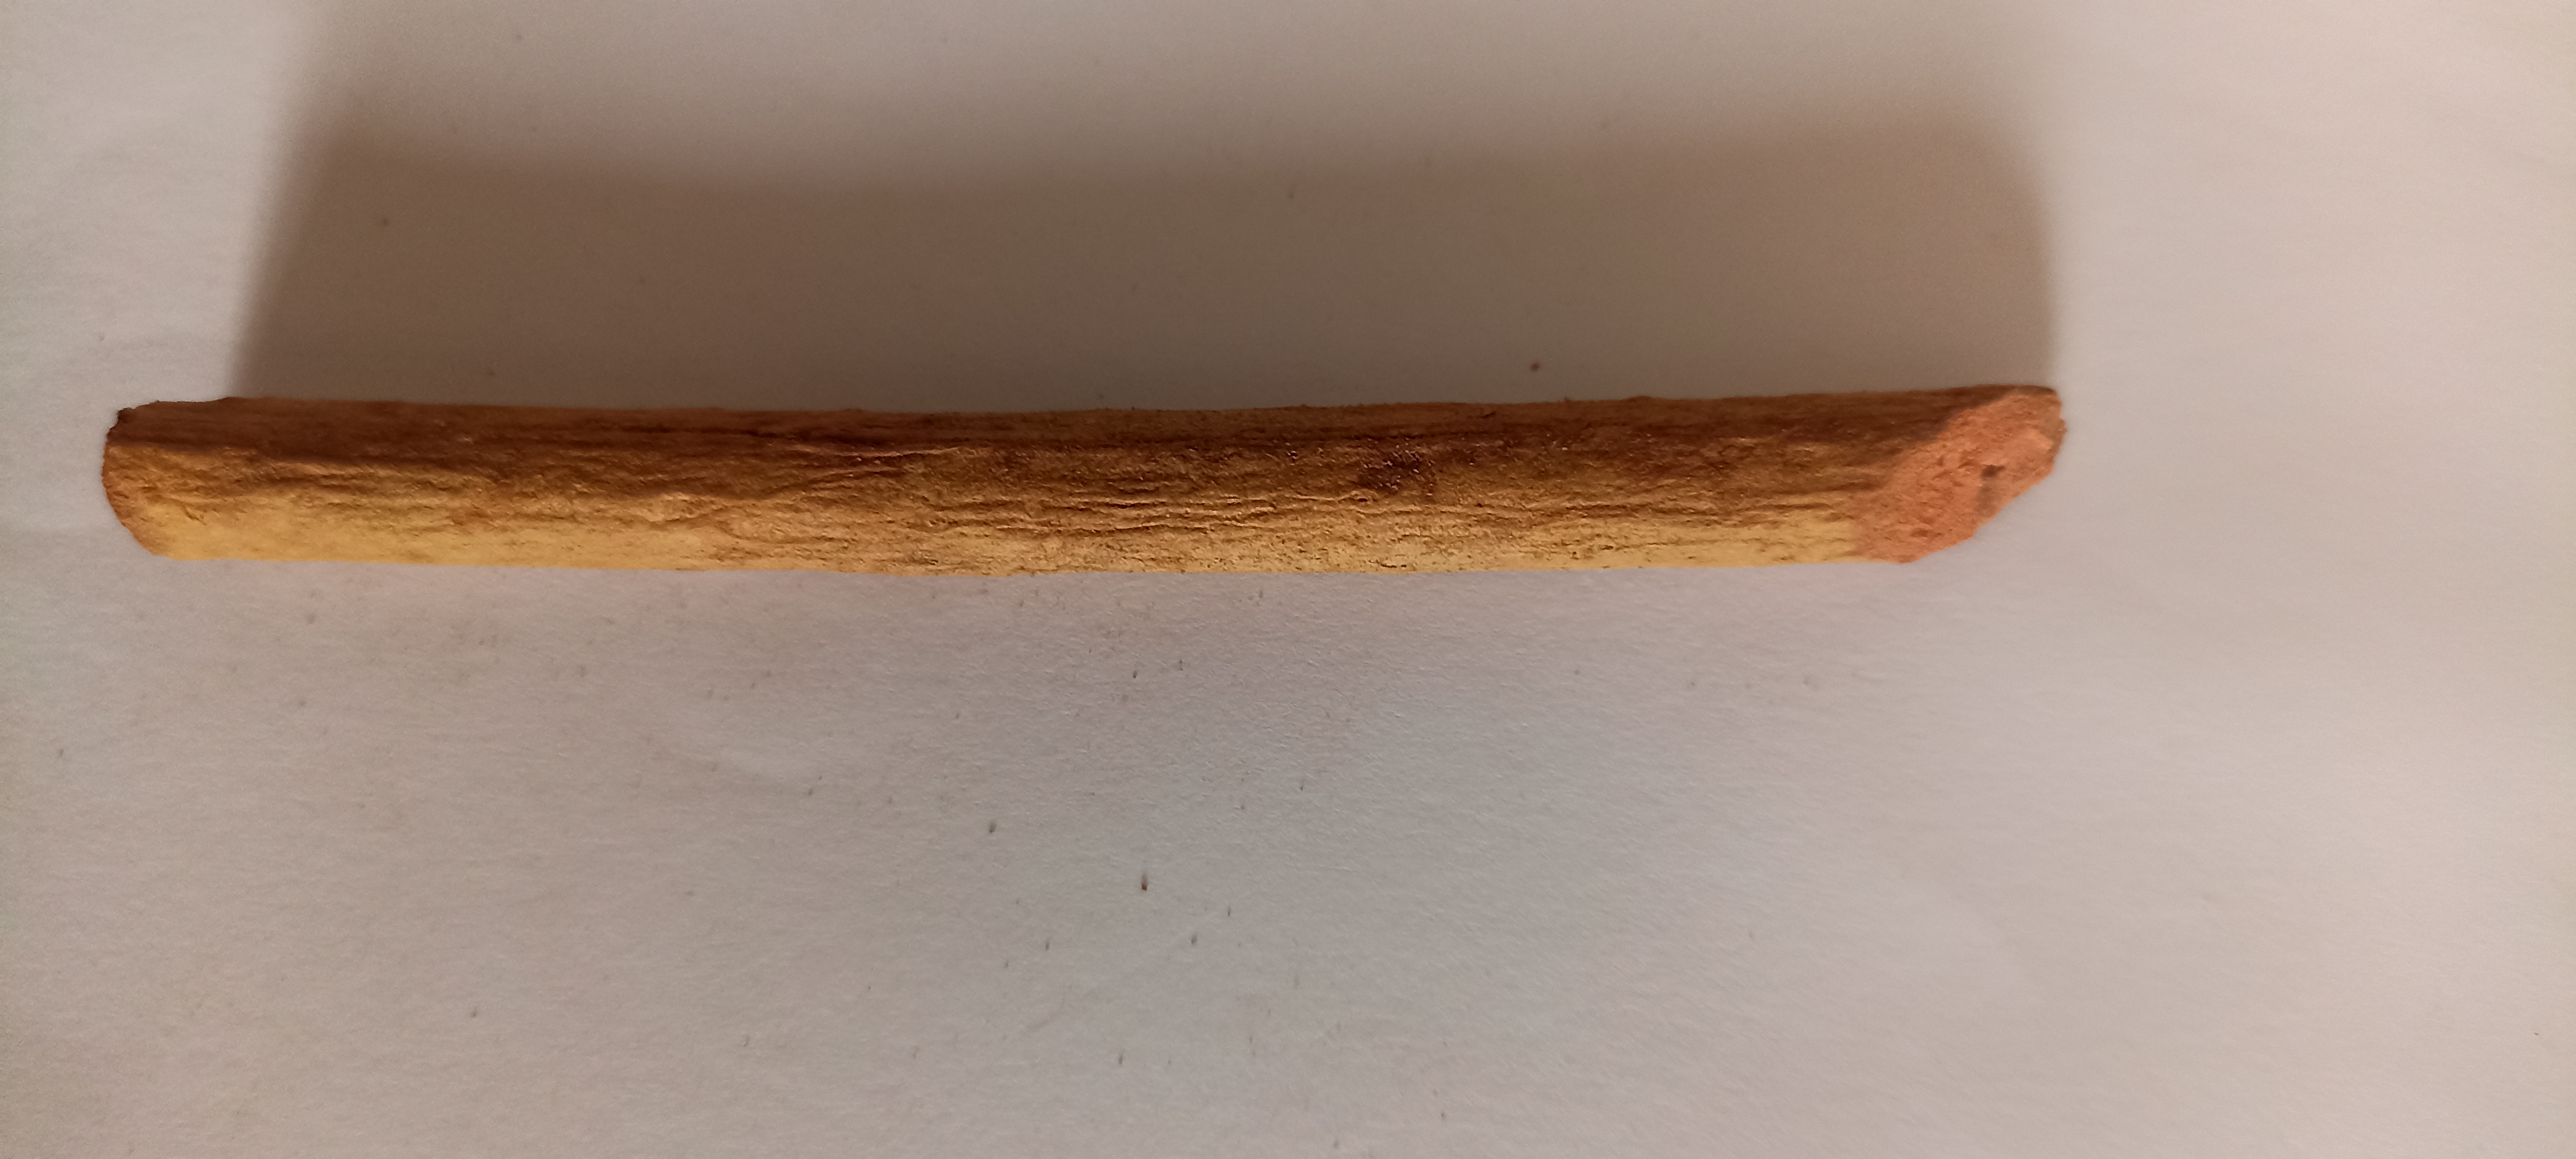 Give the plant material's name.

manjistha
